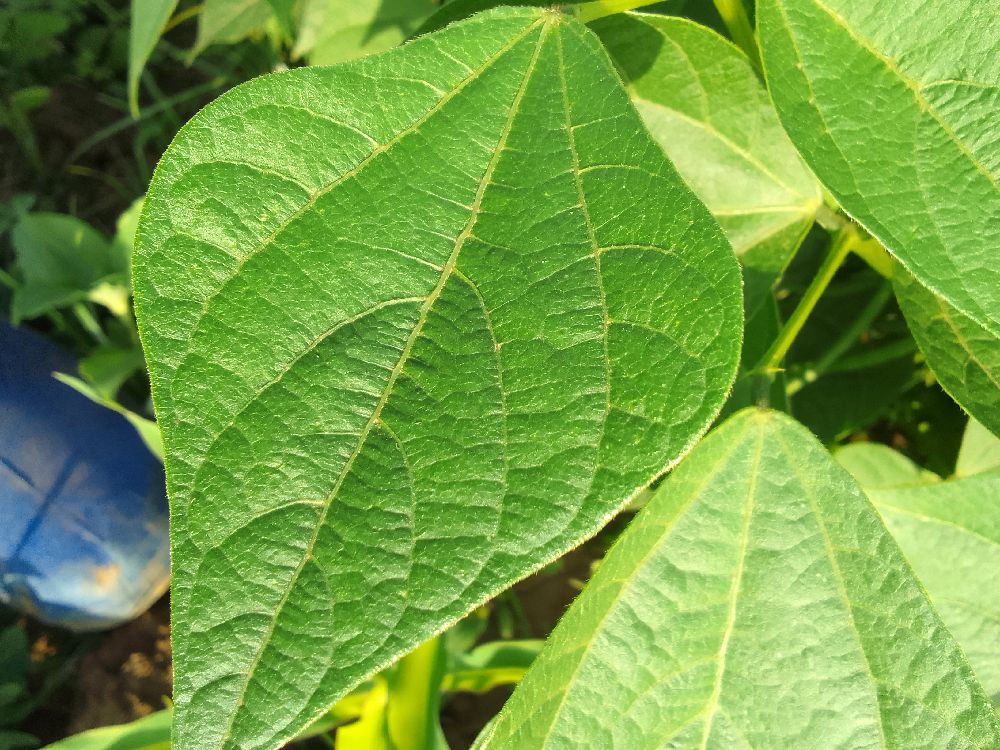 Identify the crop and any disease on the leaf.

common bean, healthy
